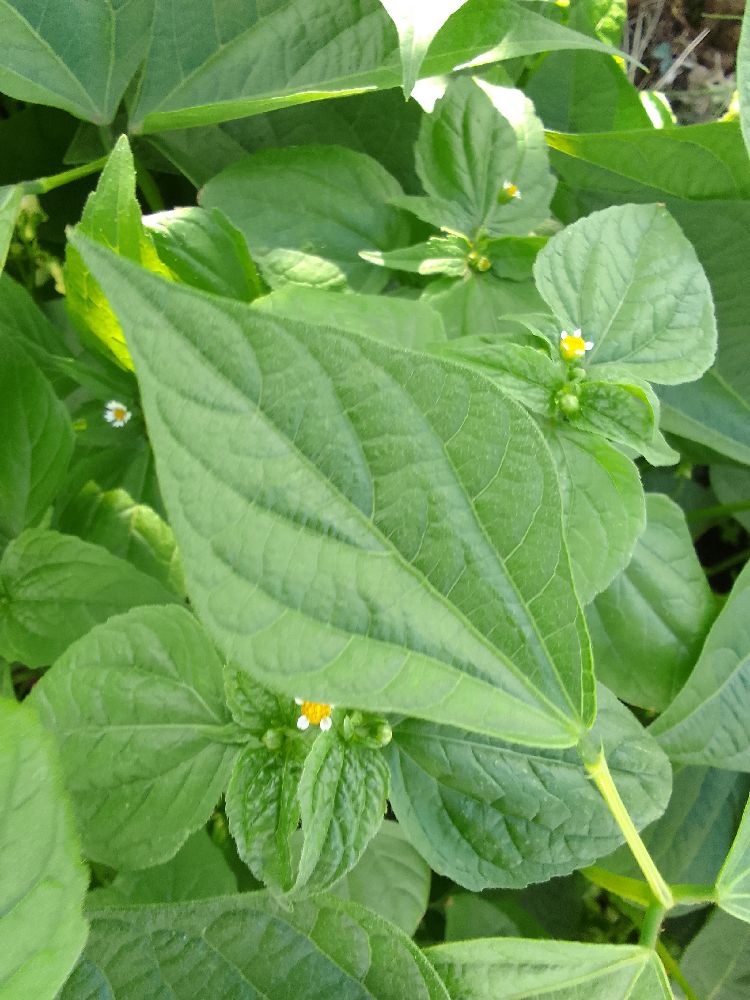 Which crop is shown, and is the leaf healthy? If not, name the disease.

common bean, healthy
